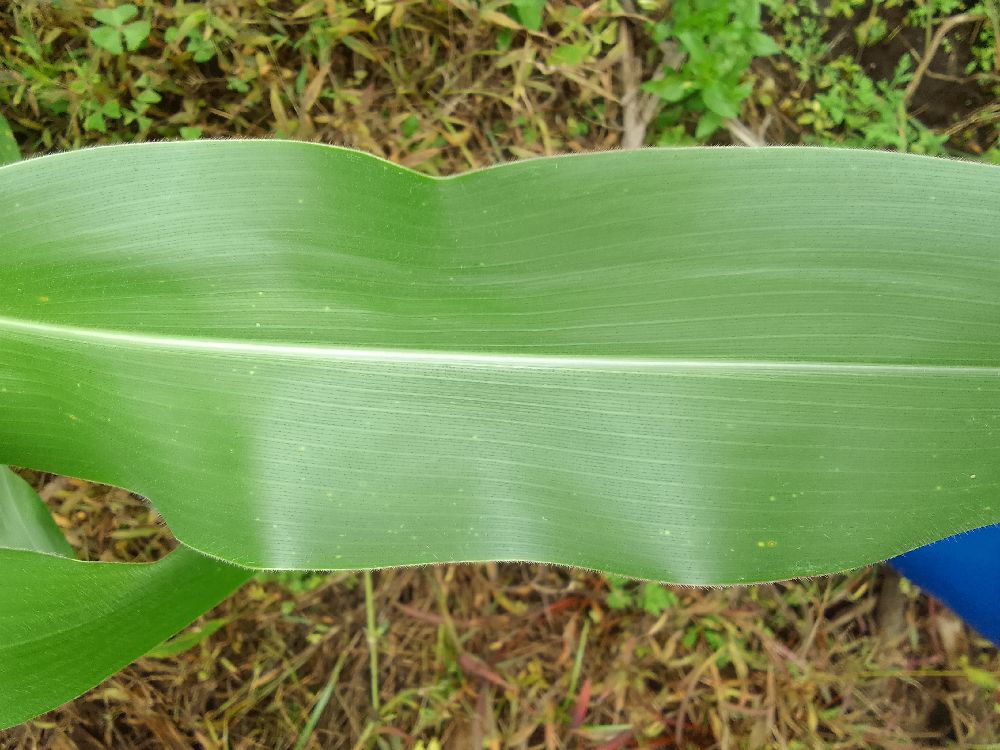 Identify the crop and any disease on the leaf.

maize, healthy
